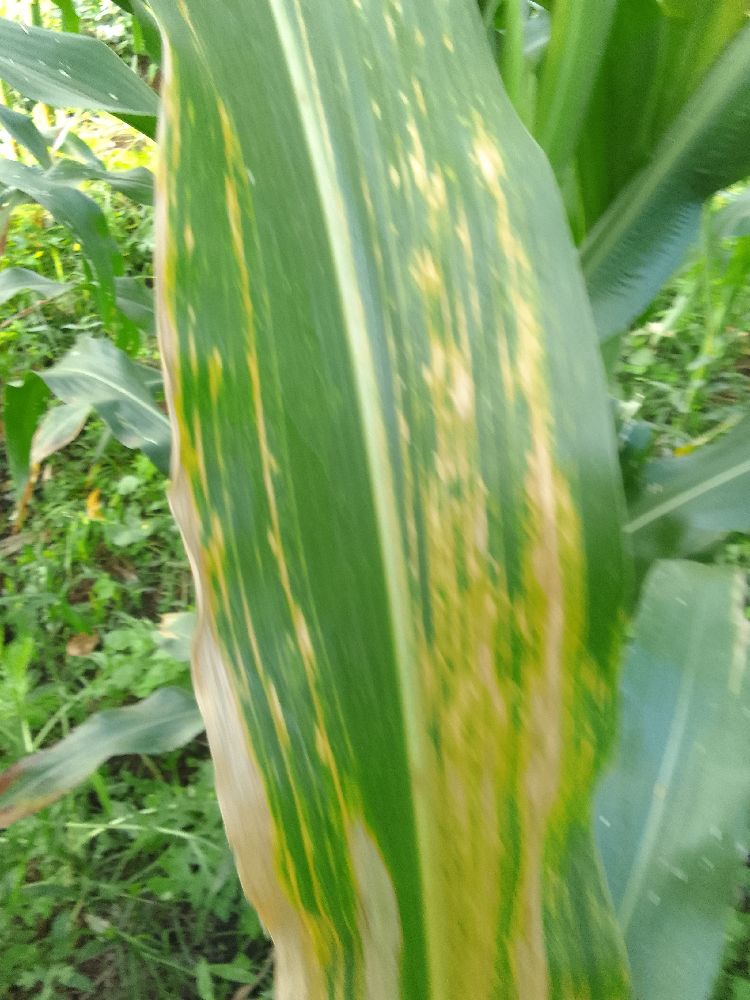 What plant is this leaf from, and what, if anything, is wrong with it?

maize, maize lethal necrosis
